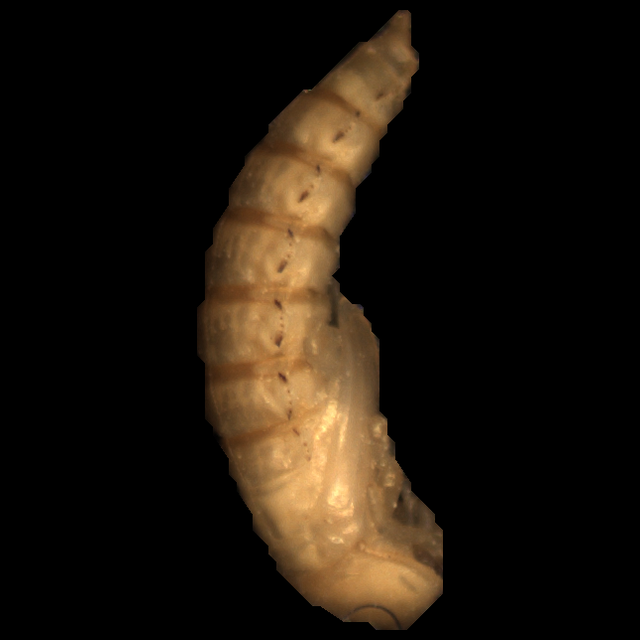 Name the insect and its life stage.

mealworm pupa
